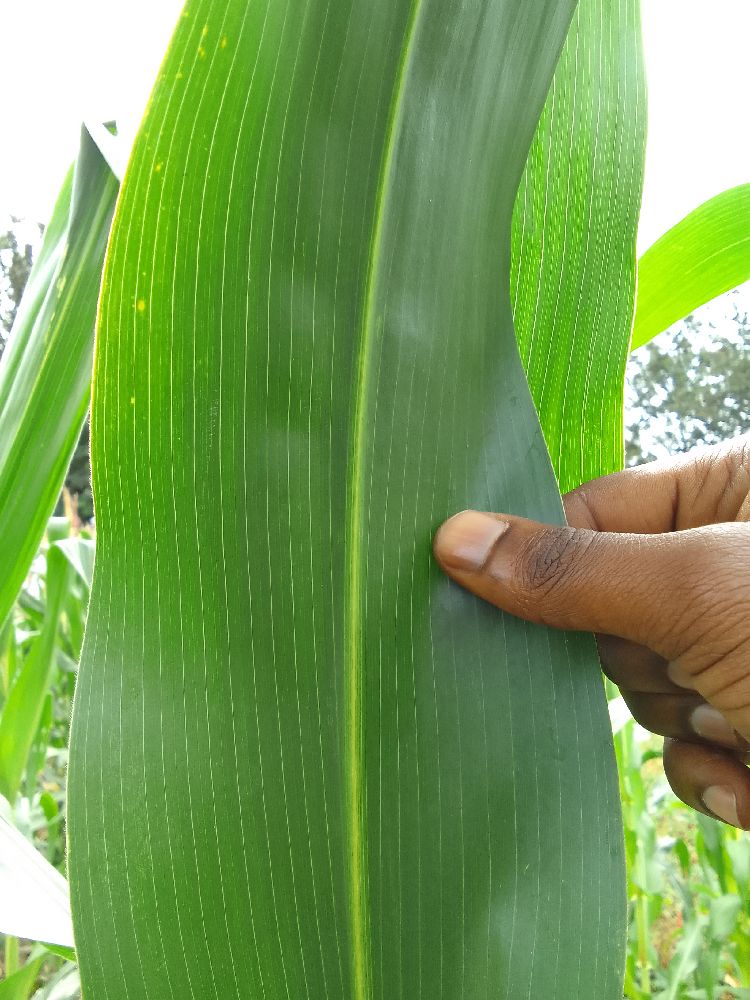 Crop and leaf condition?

maize, healthy
